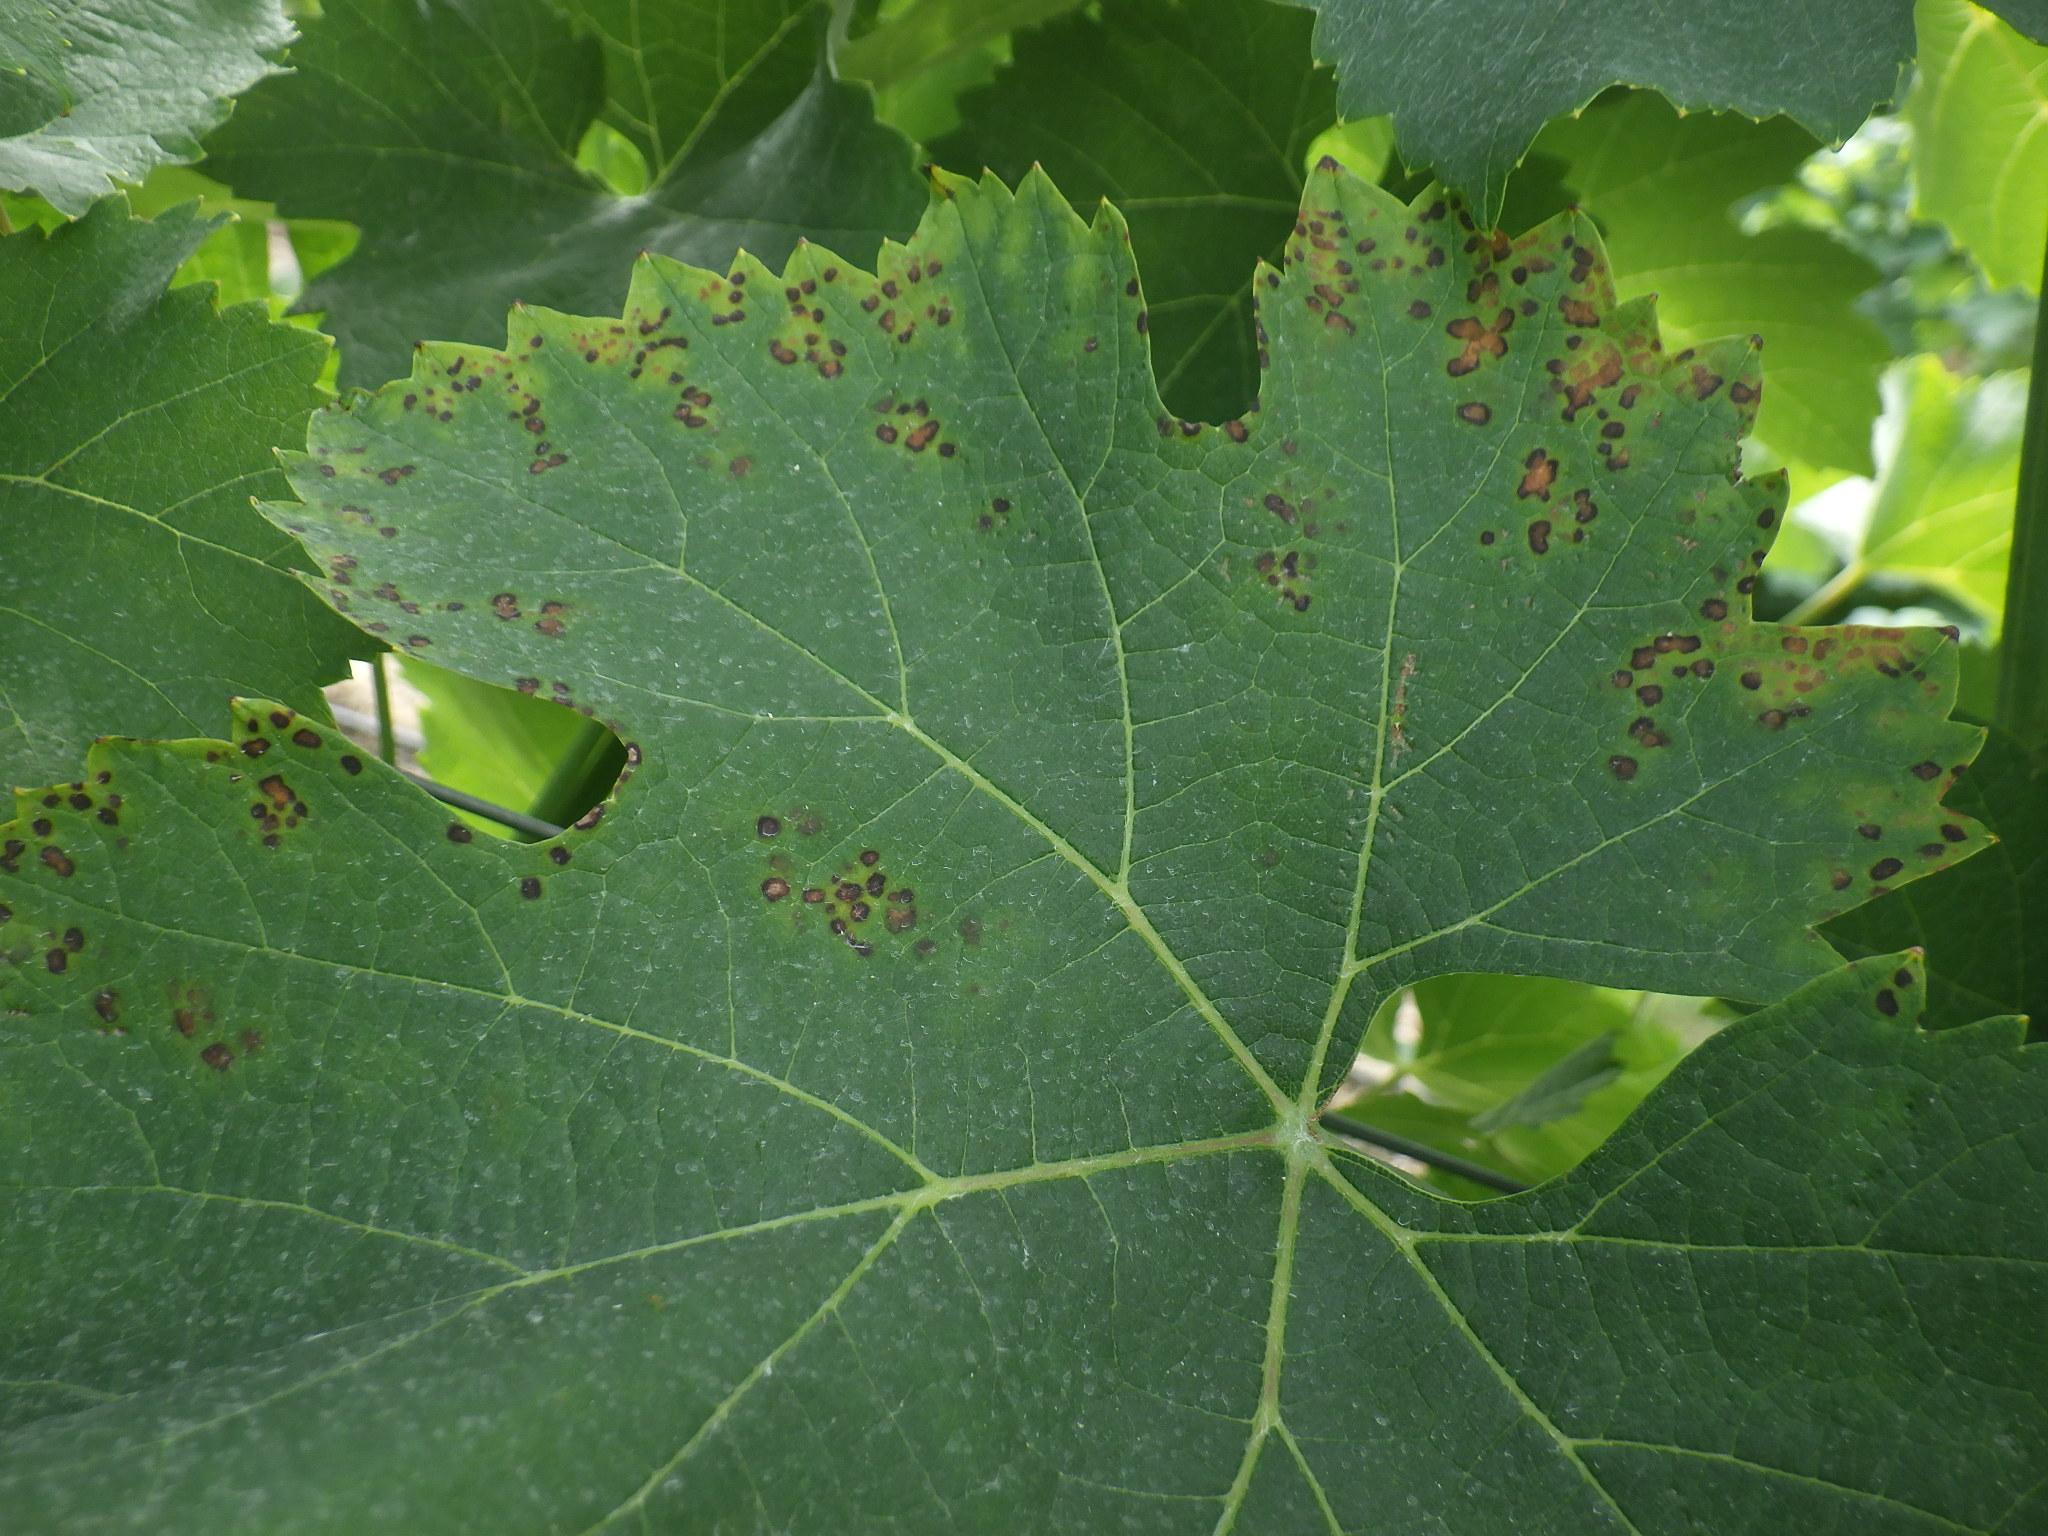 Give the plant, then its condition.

grapevine, black rot
